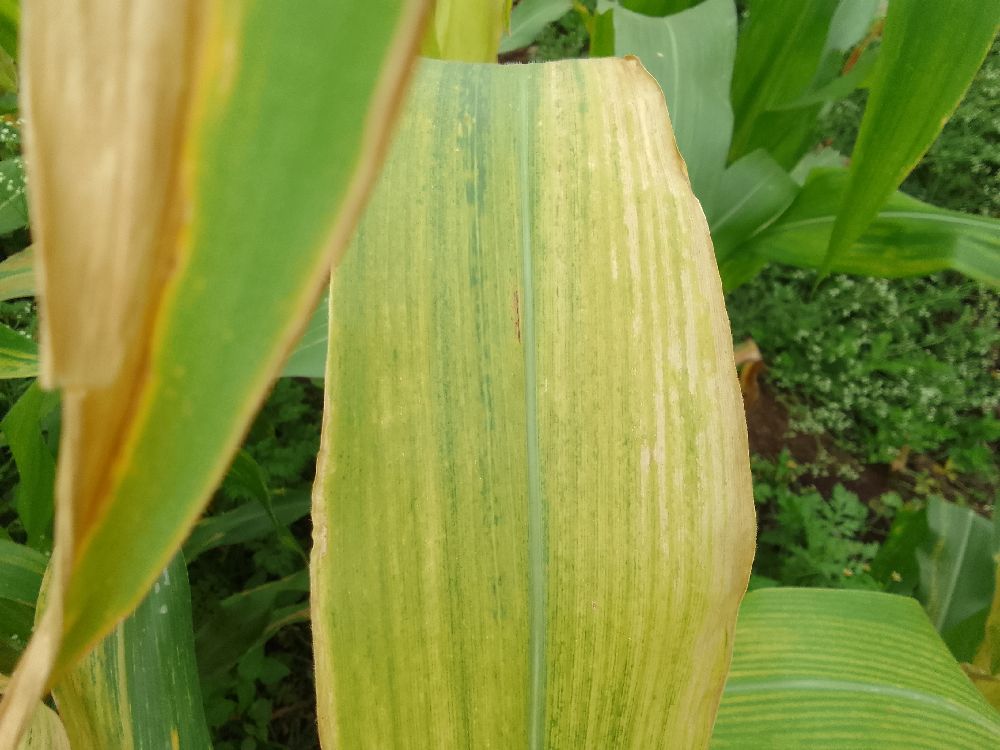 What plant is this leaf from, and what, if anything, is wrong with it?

maize, maize lethal necrosis
